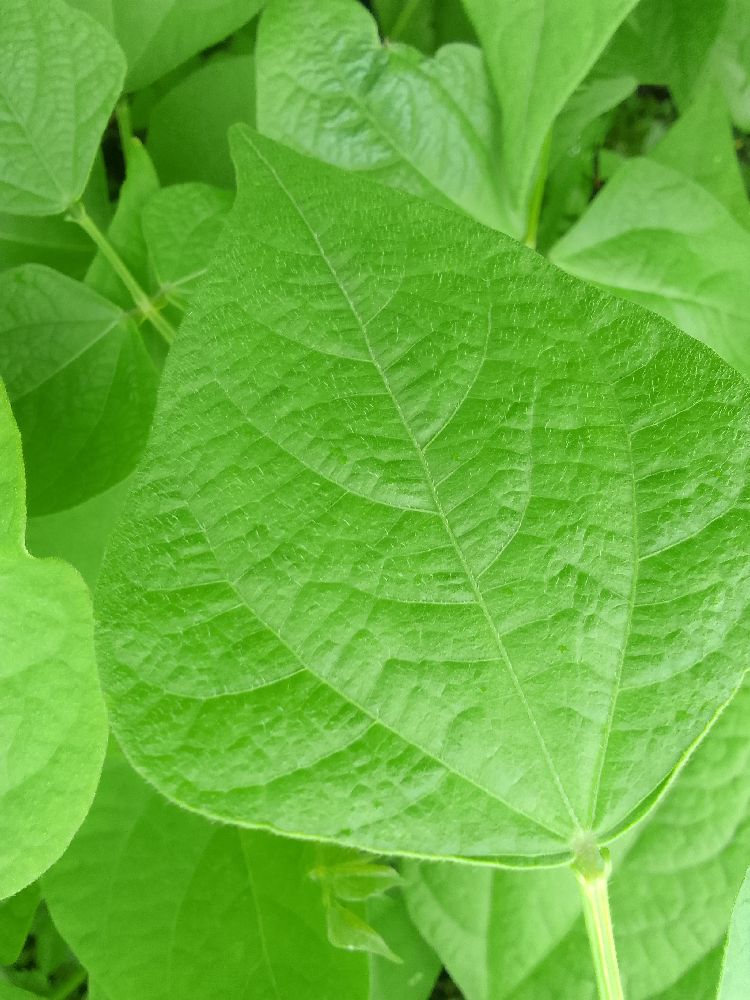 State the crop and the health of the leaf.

common bean, healthy
